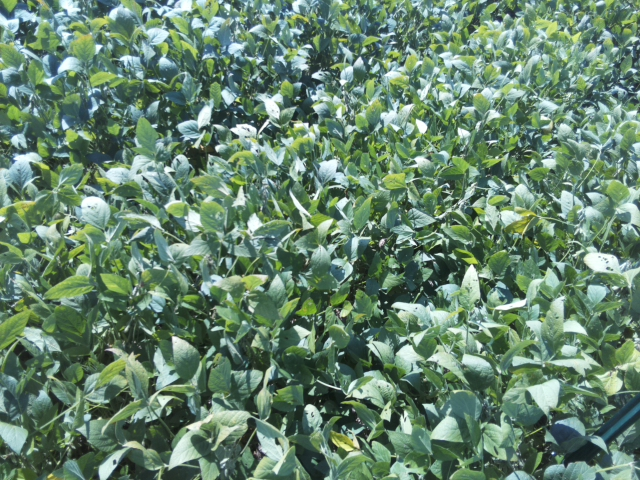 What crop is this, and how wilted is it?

soybean, slight leaflet or petiole turgor loss in upper canopy
